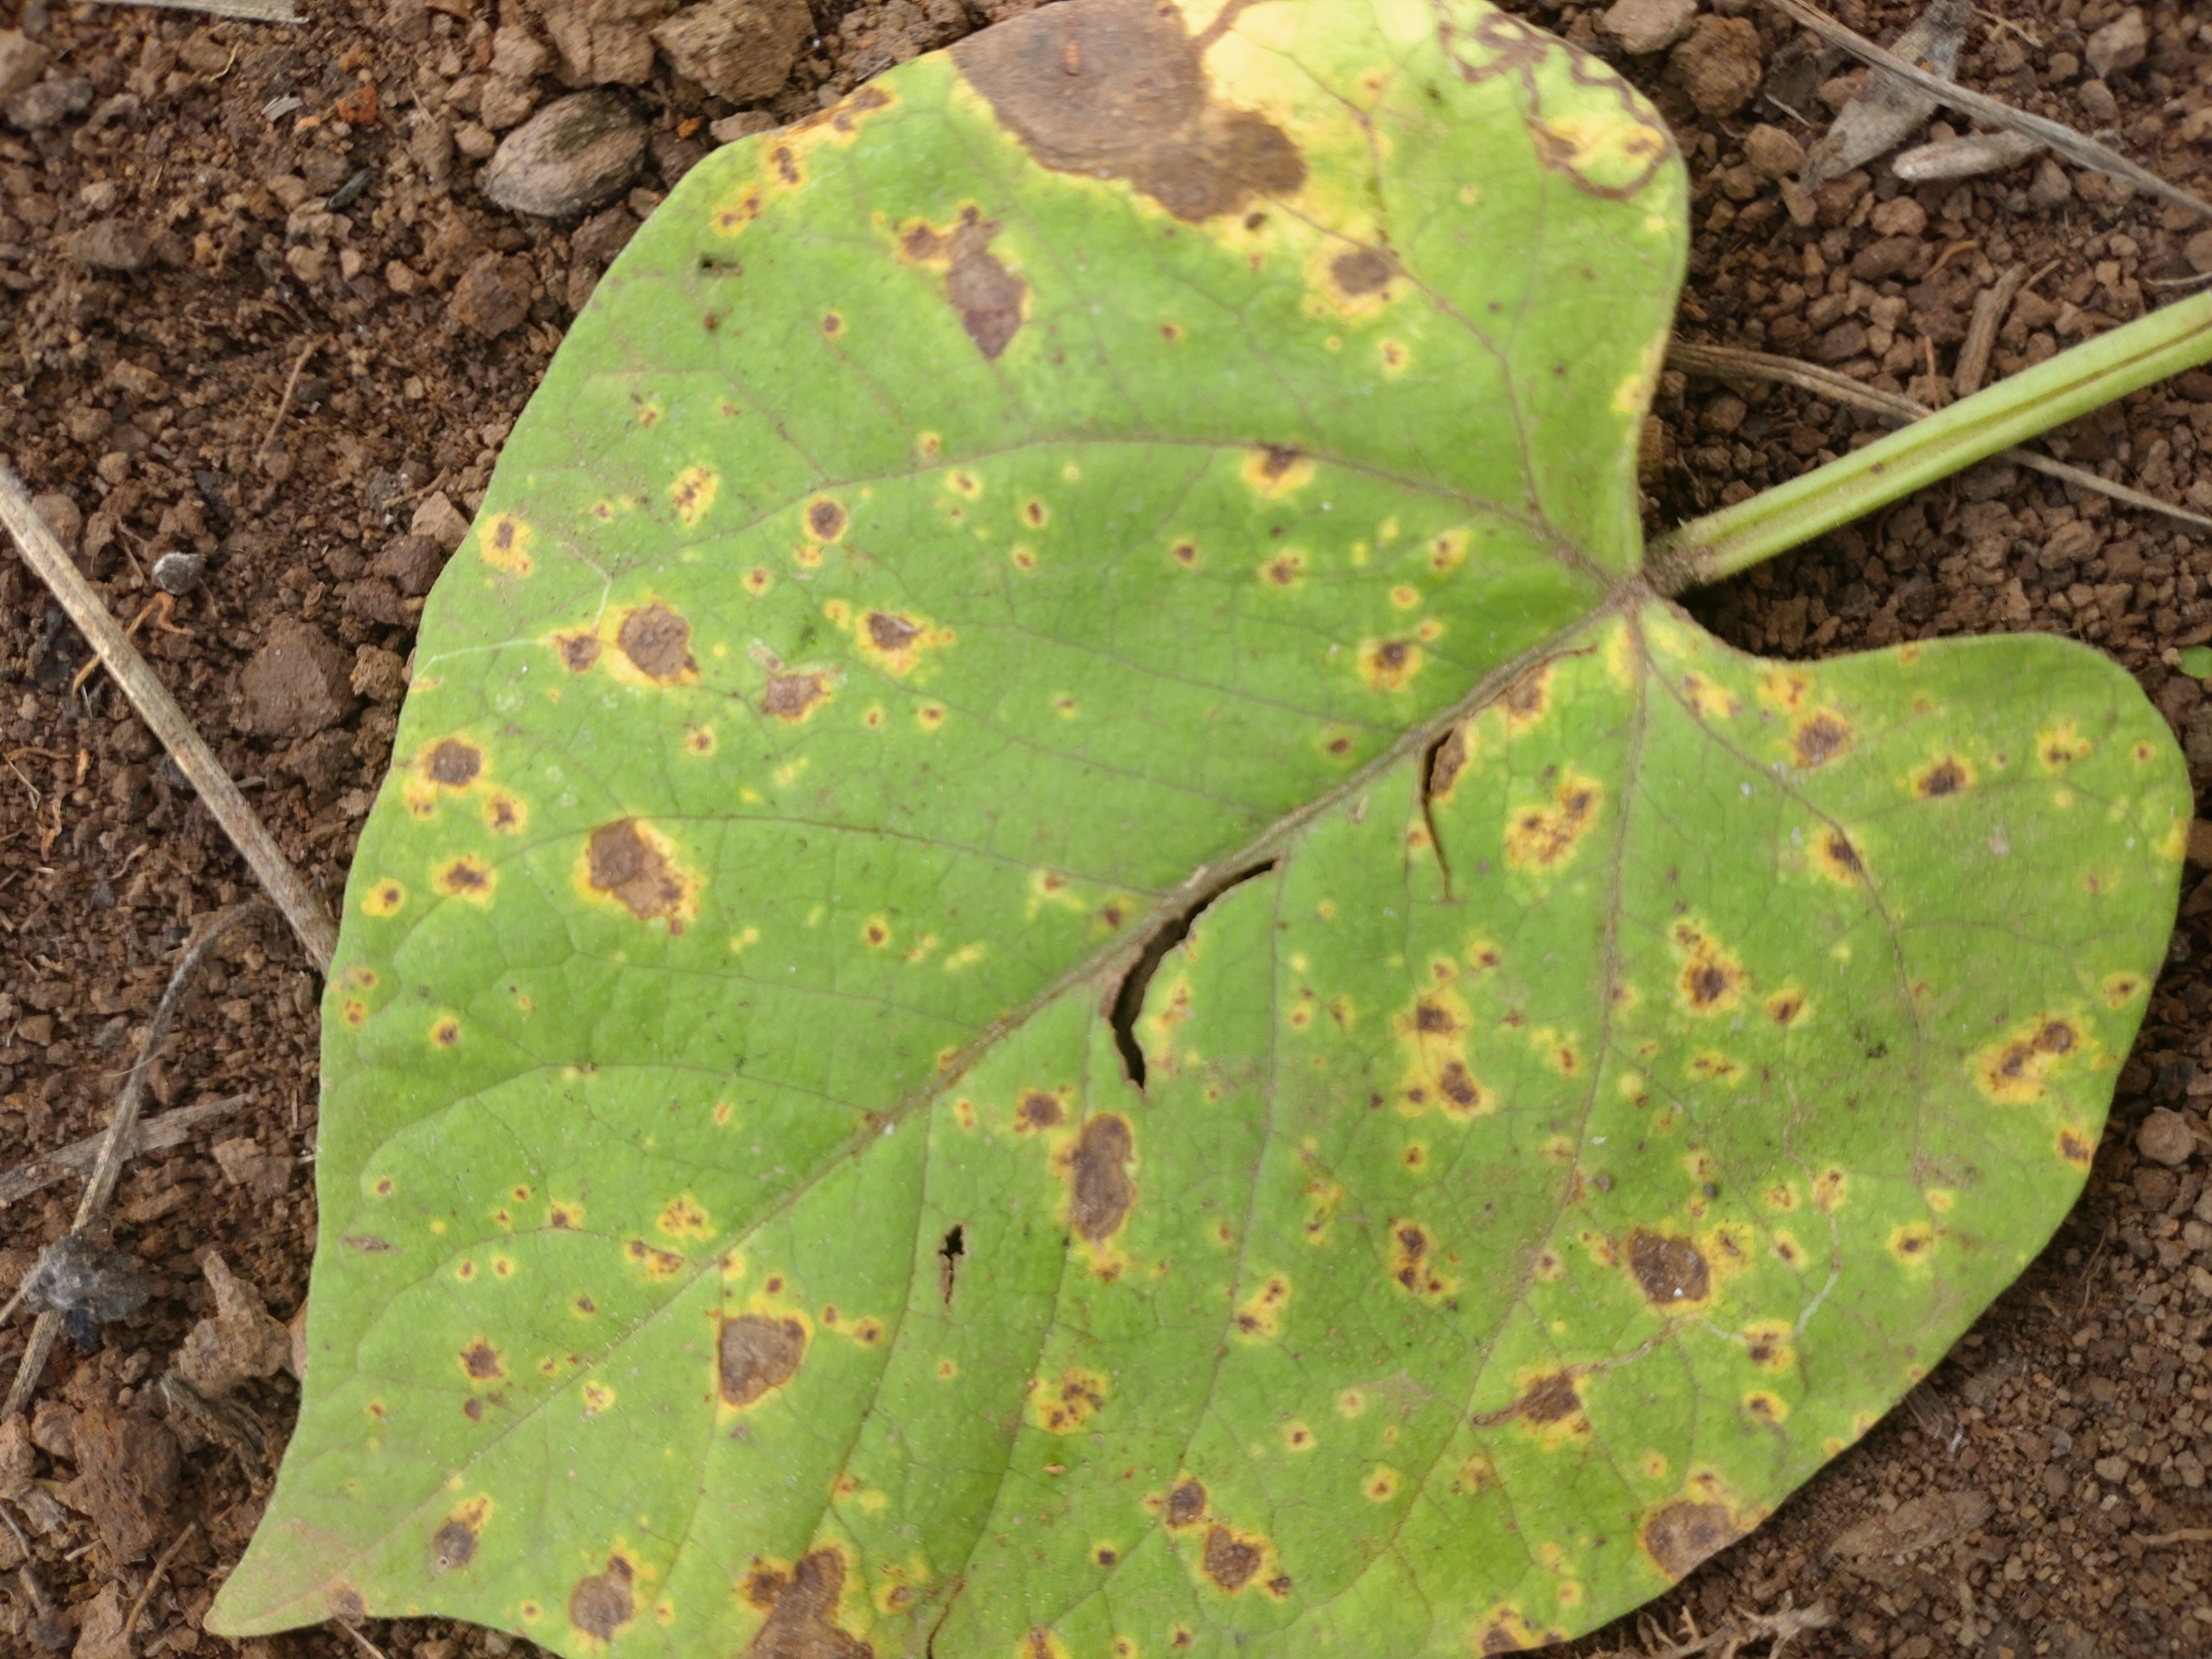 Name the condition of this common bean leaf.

rust
